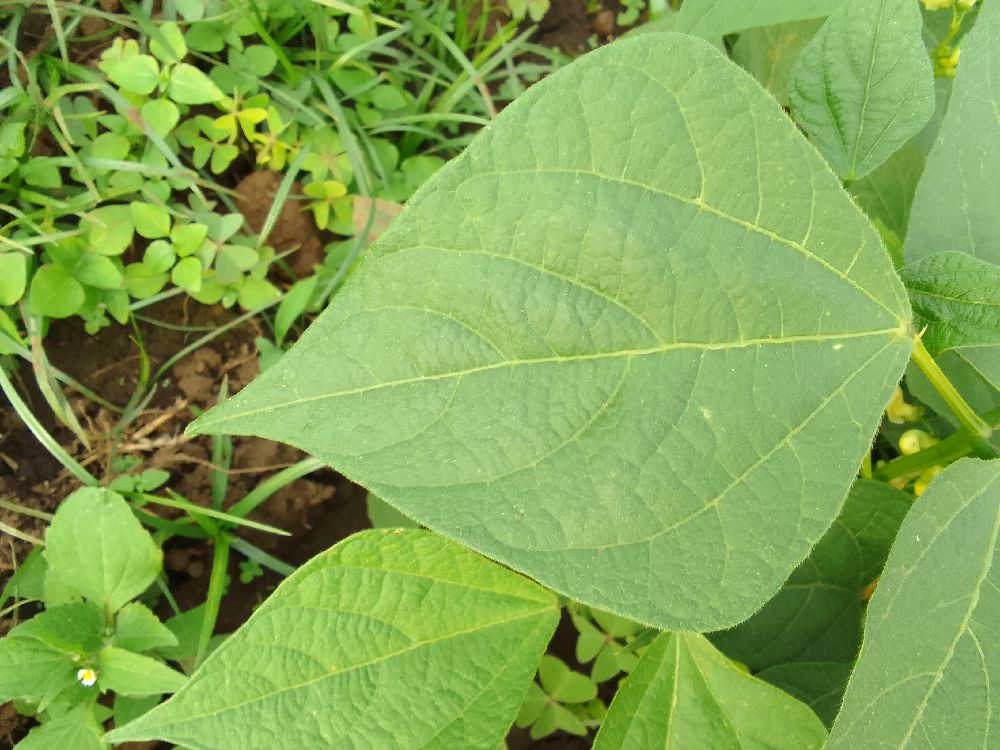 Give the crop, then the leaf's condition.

common bean, healthy
